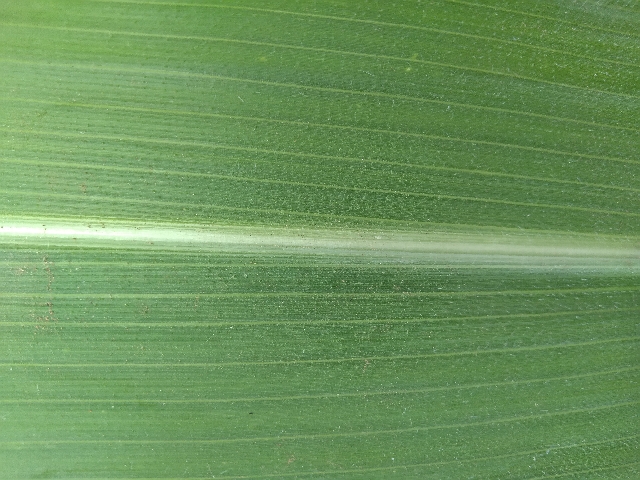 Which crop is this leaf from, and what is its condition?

maize, healthy
